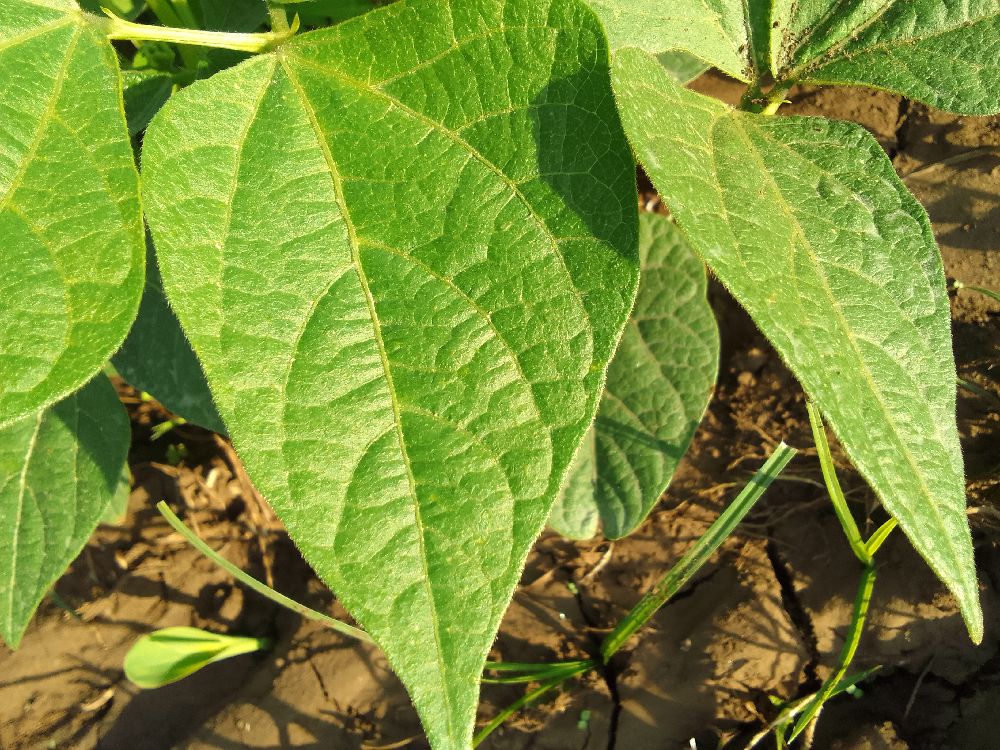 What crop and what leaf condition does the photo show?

common bean, healthy
